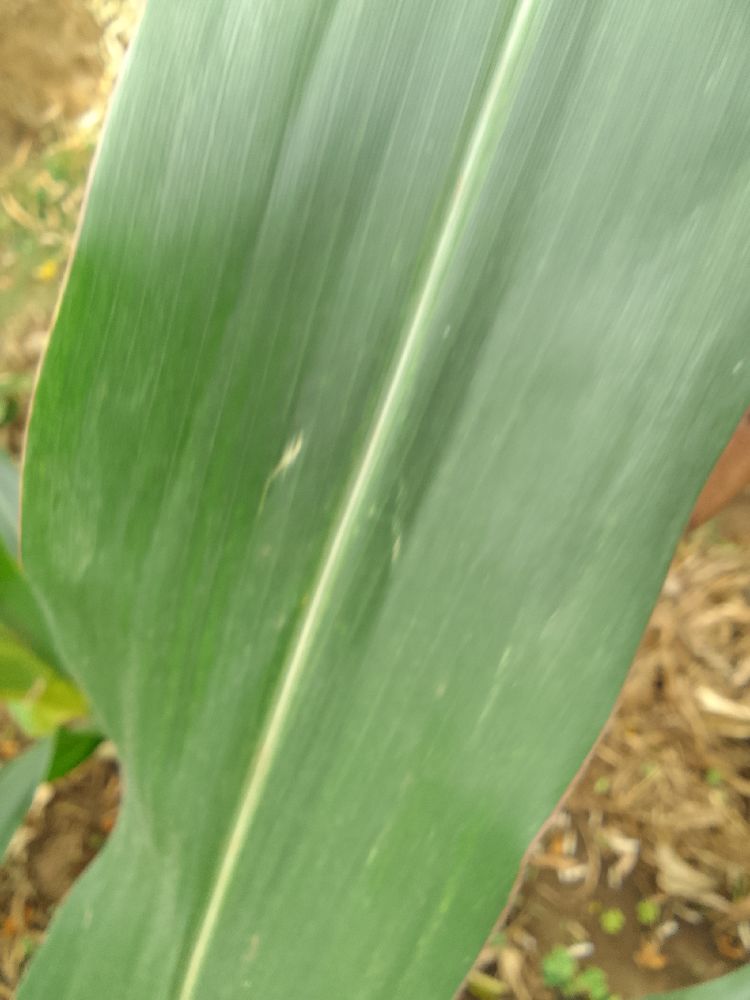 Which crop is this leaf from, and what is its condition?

maize, healthy
